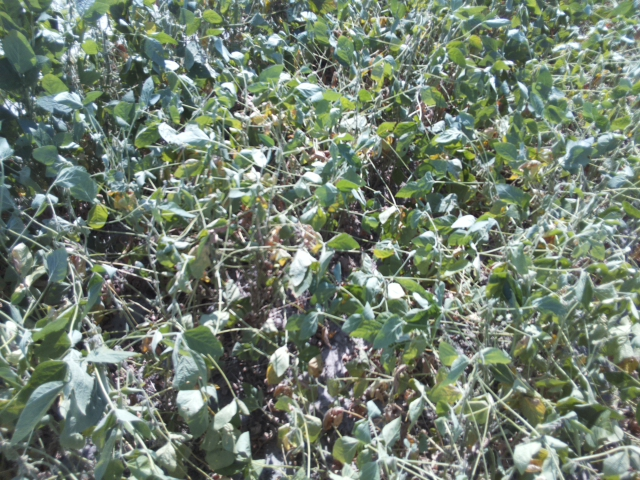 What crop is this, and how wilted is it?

soybean, moderate turgor loss in upper canopy
